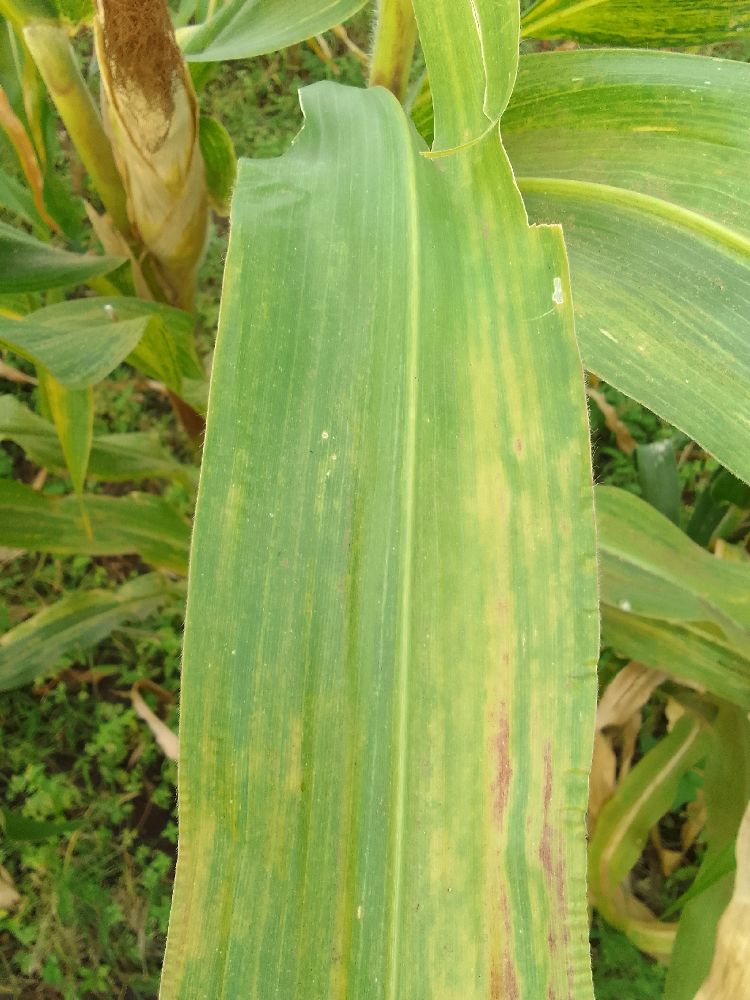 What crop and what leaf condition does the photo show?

maize, maize lethal necrosis
